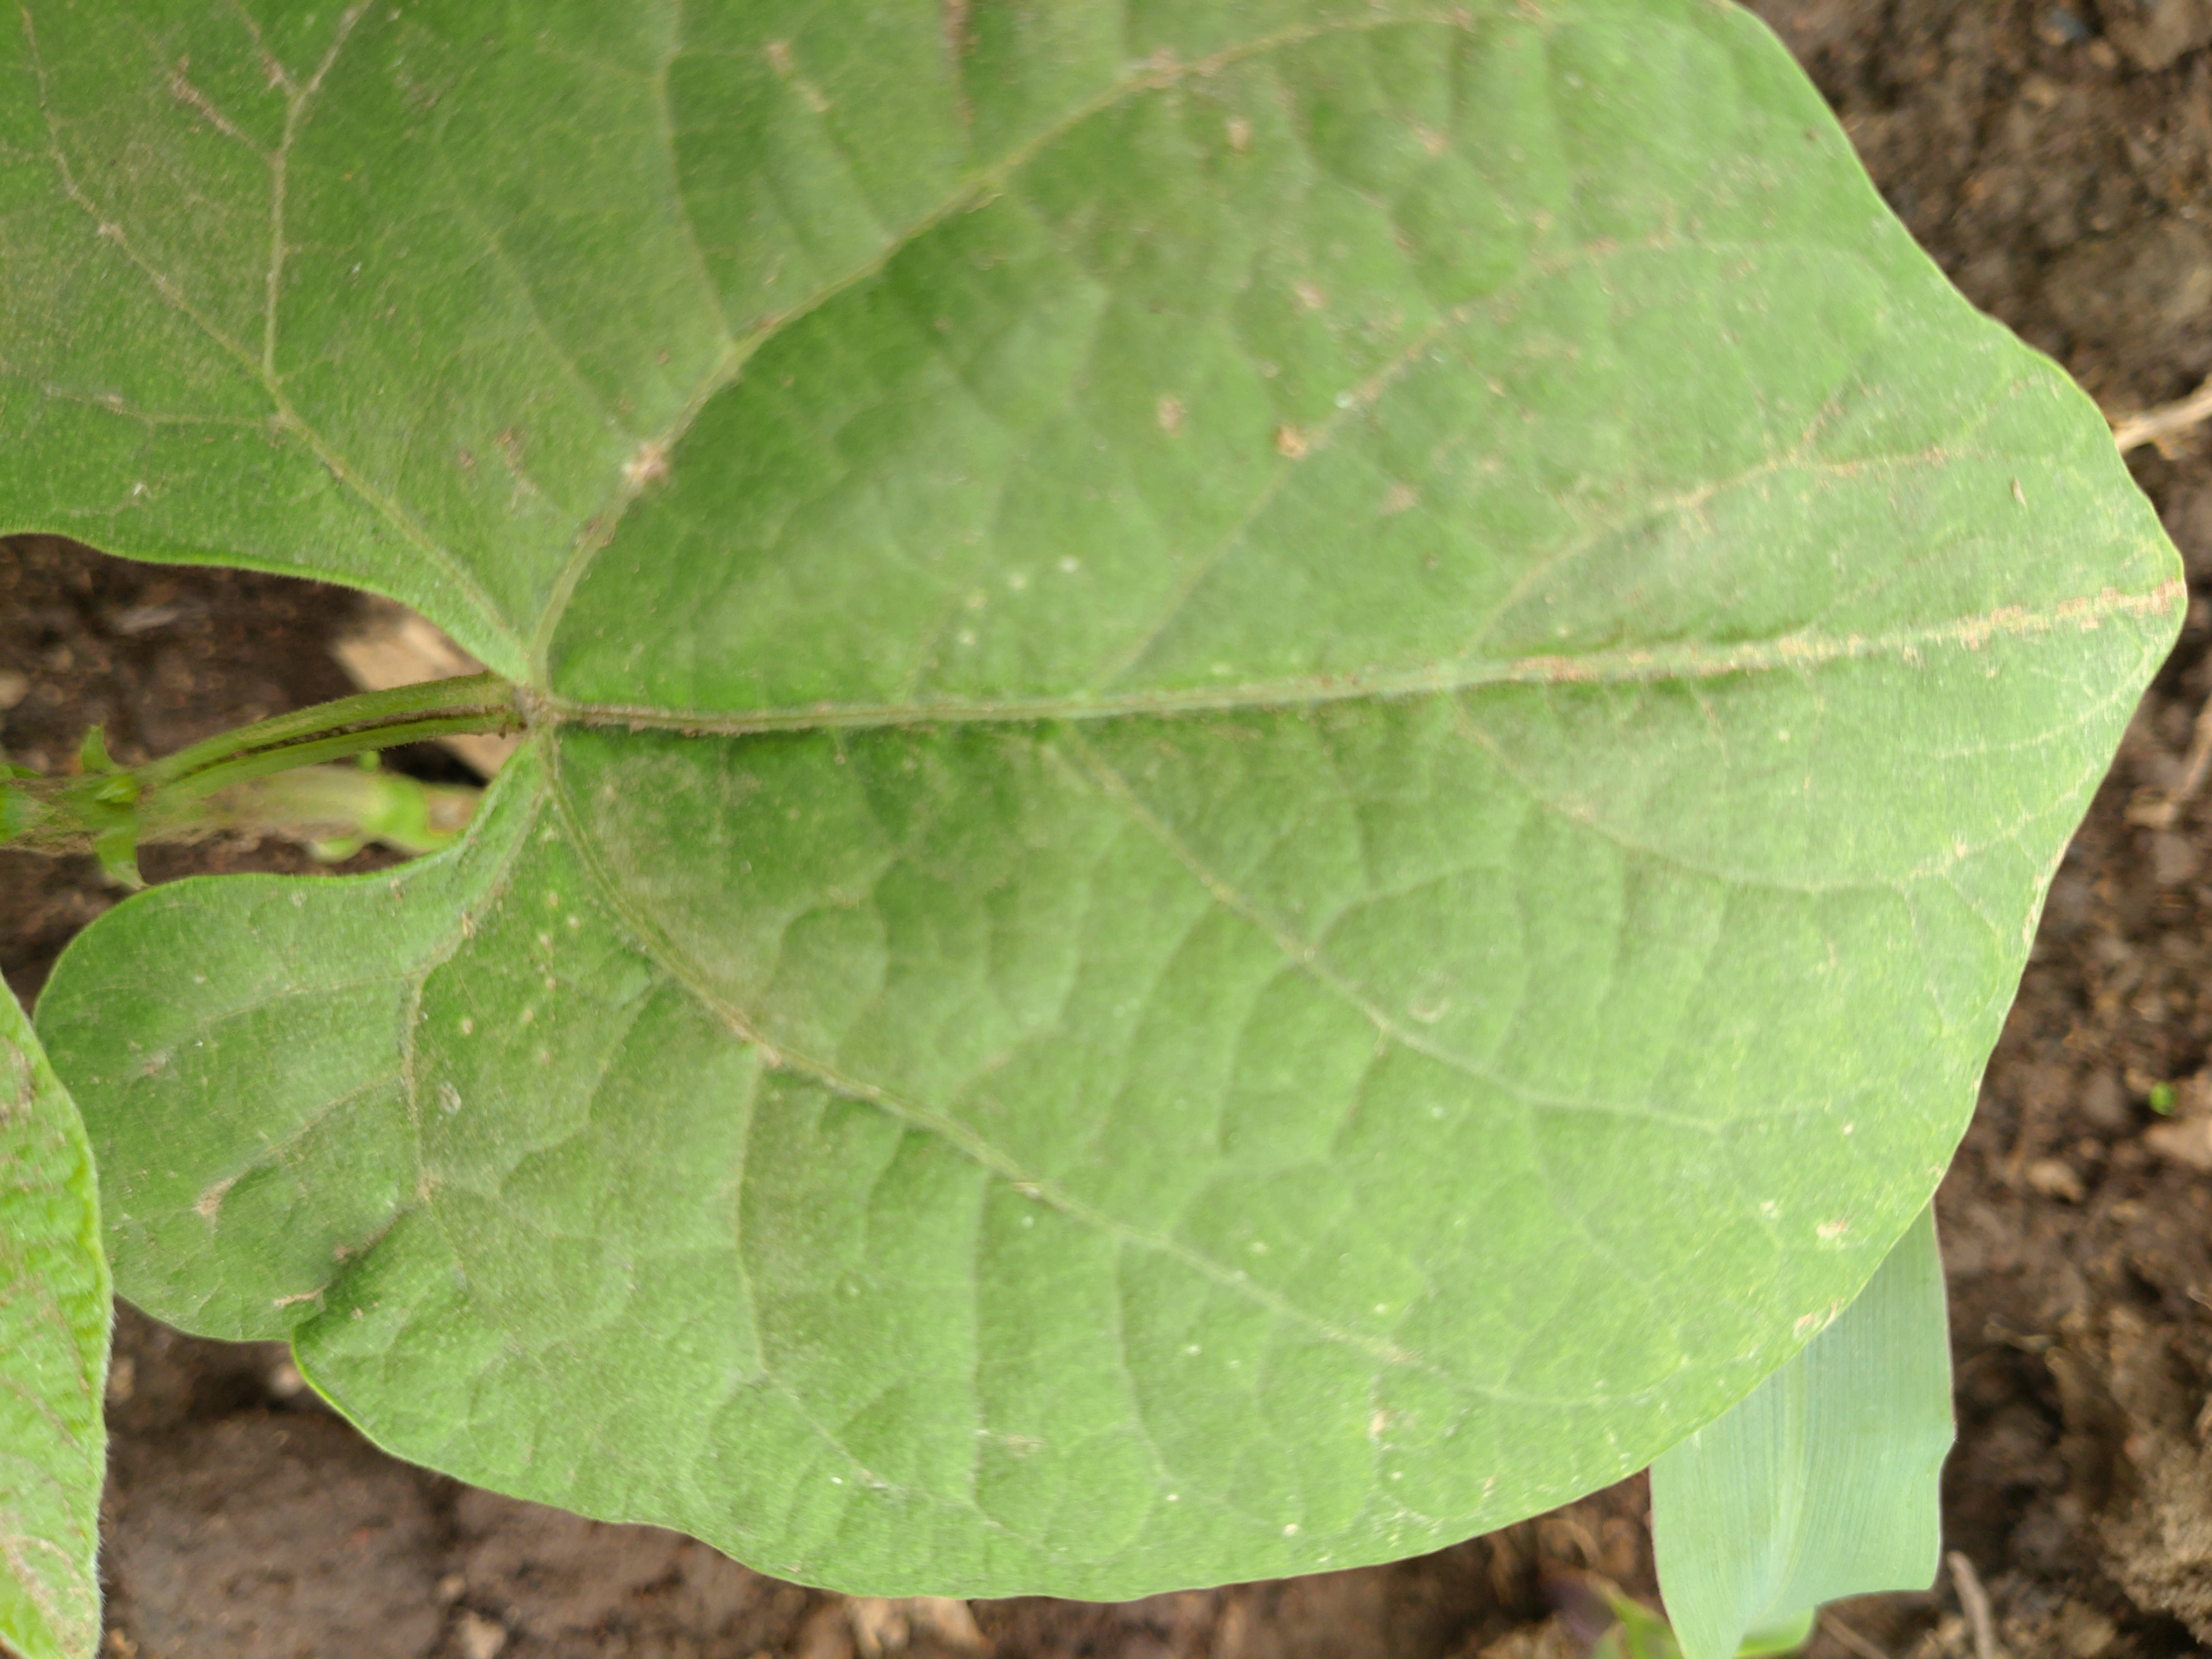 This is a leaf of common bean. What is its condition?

healthy
